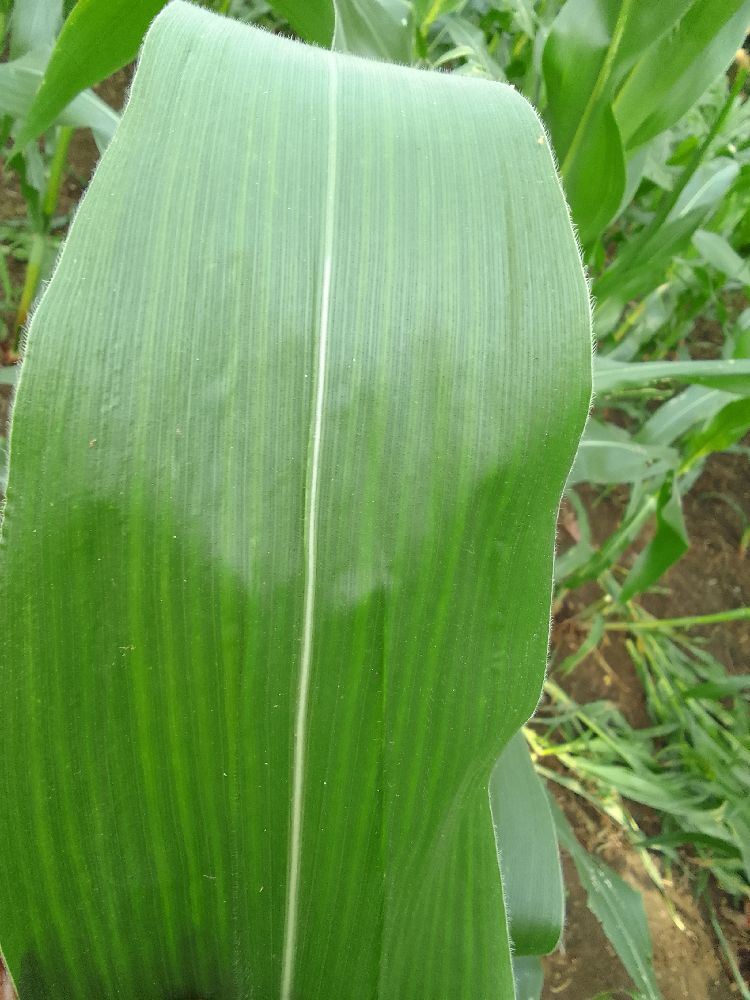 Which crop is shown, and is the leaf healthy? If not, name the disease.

maize, healthy
